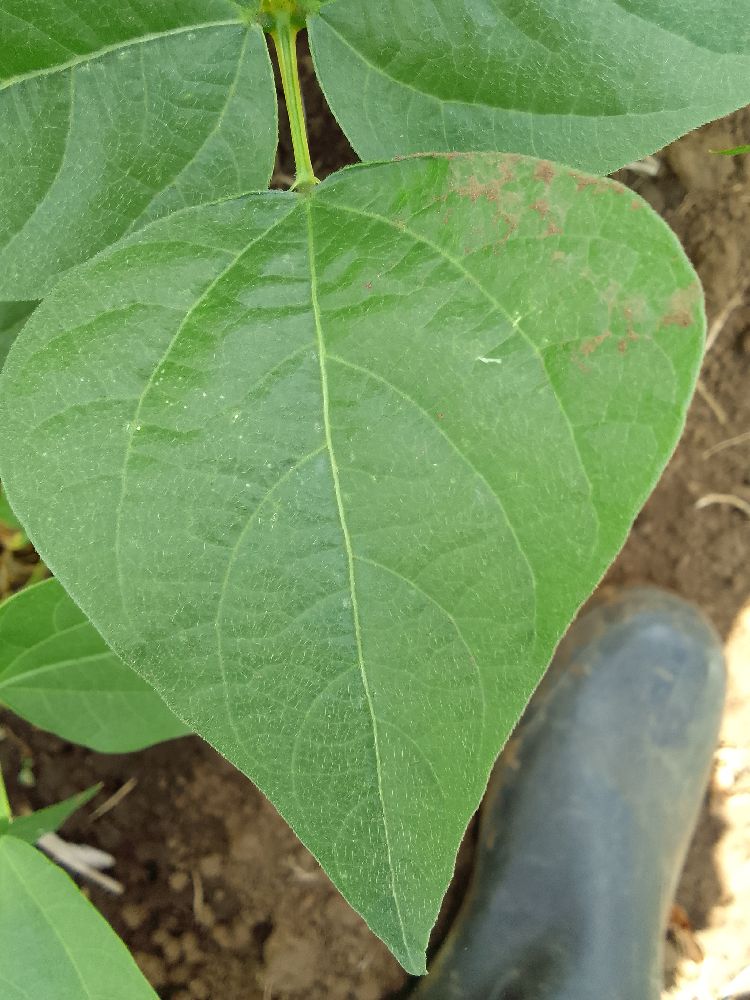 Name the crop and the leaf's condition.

common bean, healthy
